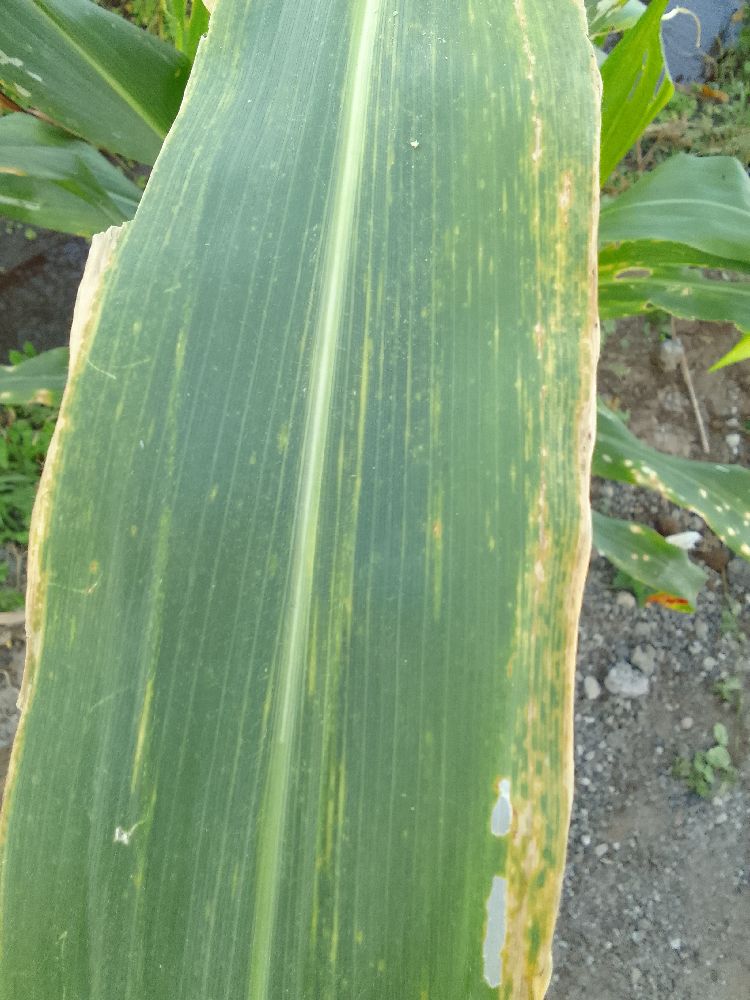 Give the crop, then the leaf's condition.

maize, maize lethal necrosis
